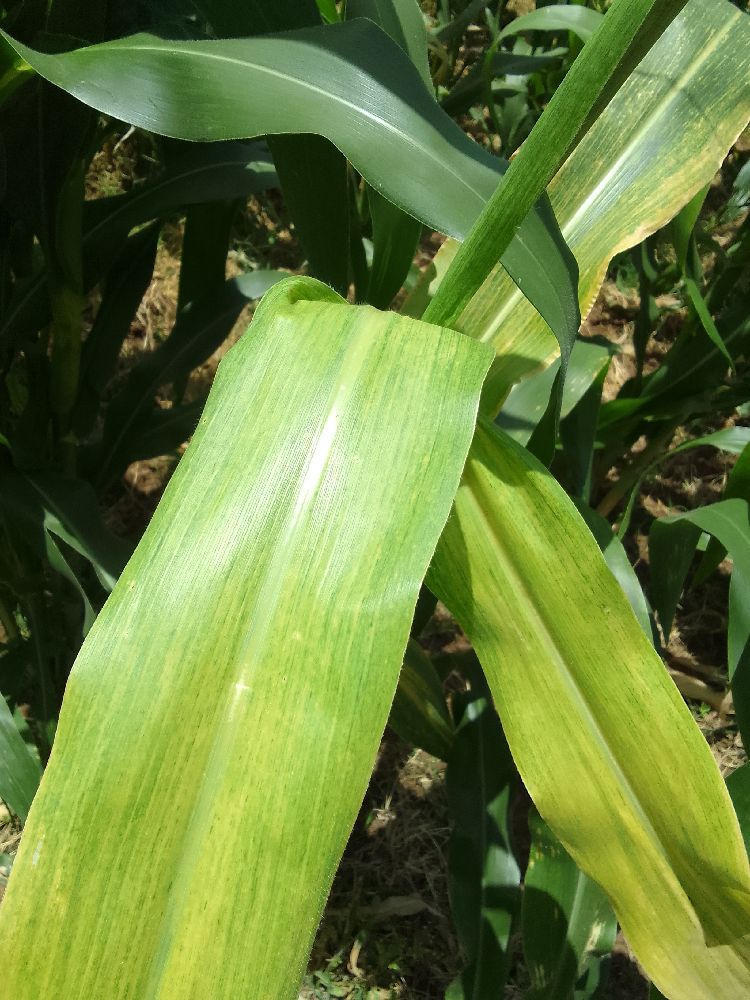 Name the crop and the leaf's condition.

maize, maize lethal necrosis
